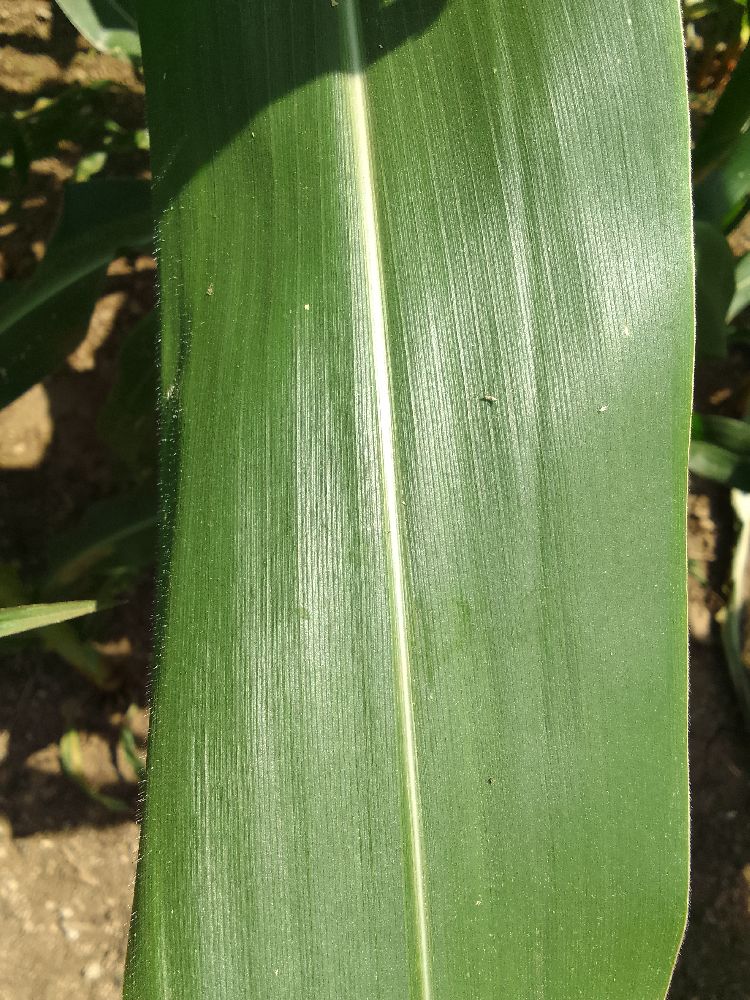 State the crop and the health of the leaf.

maize, healthy
